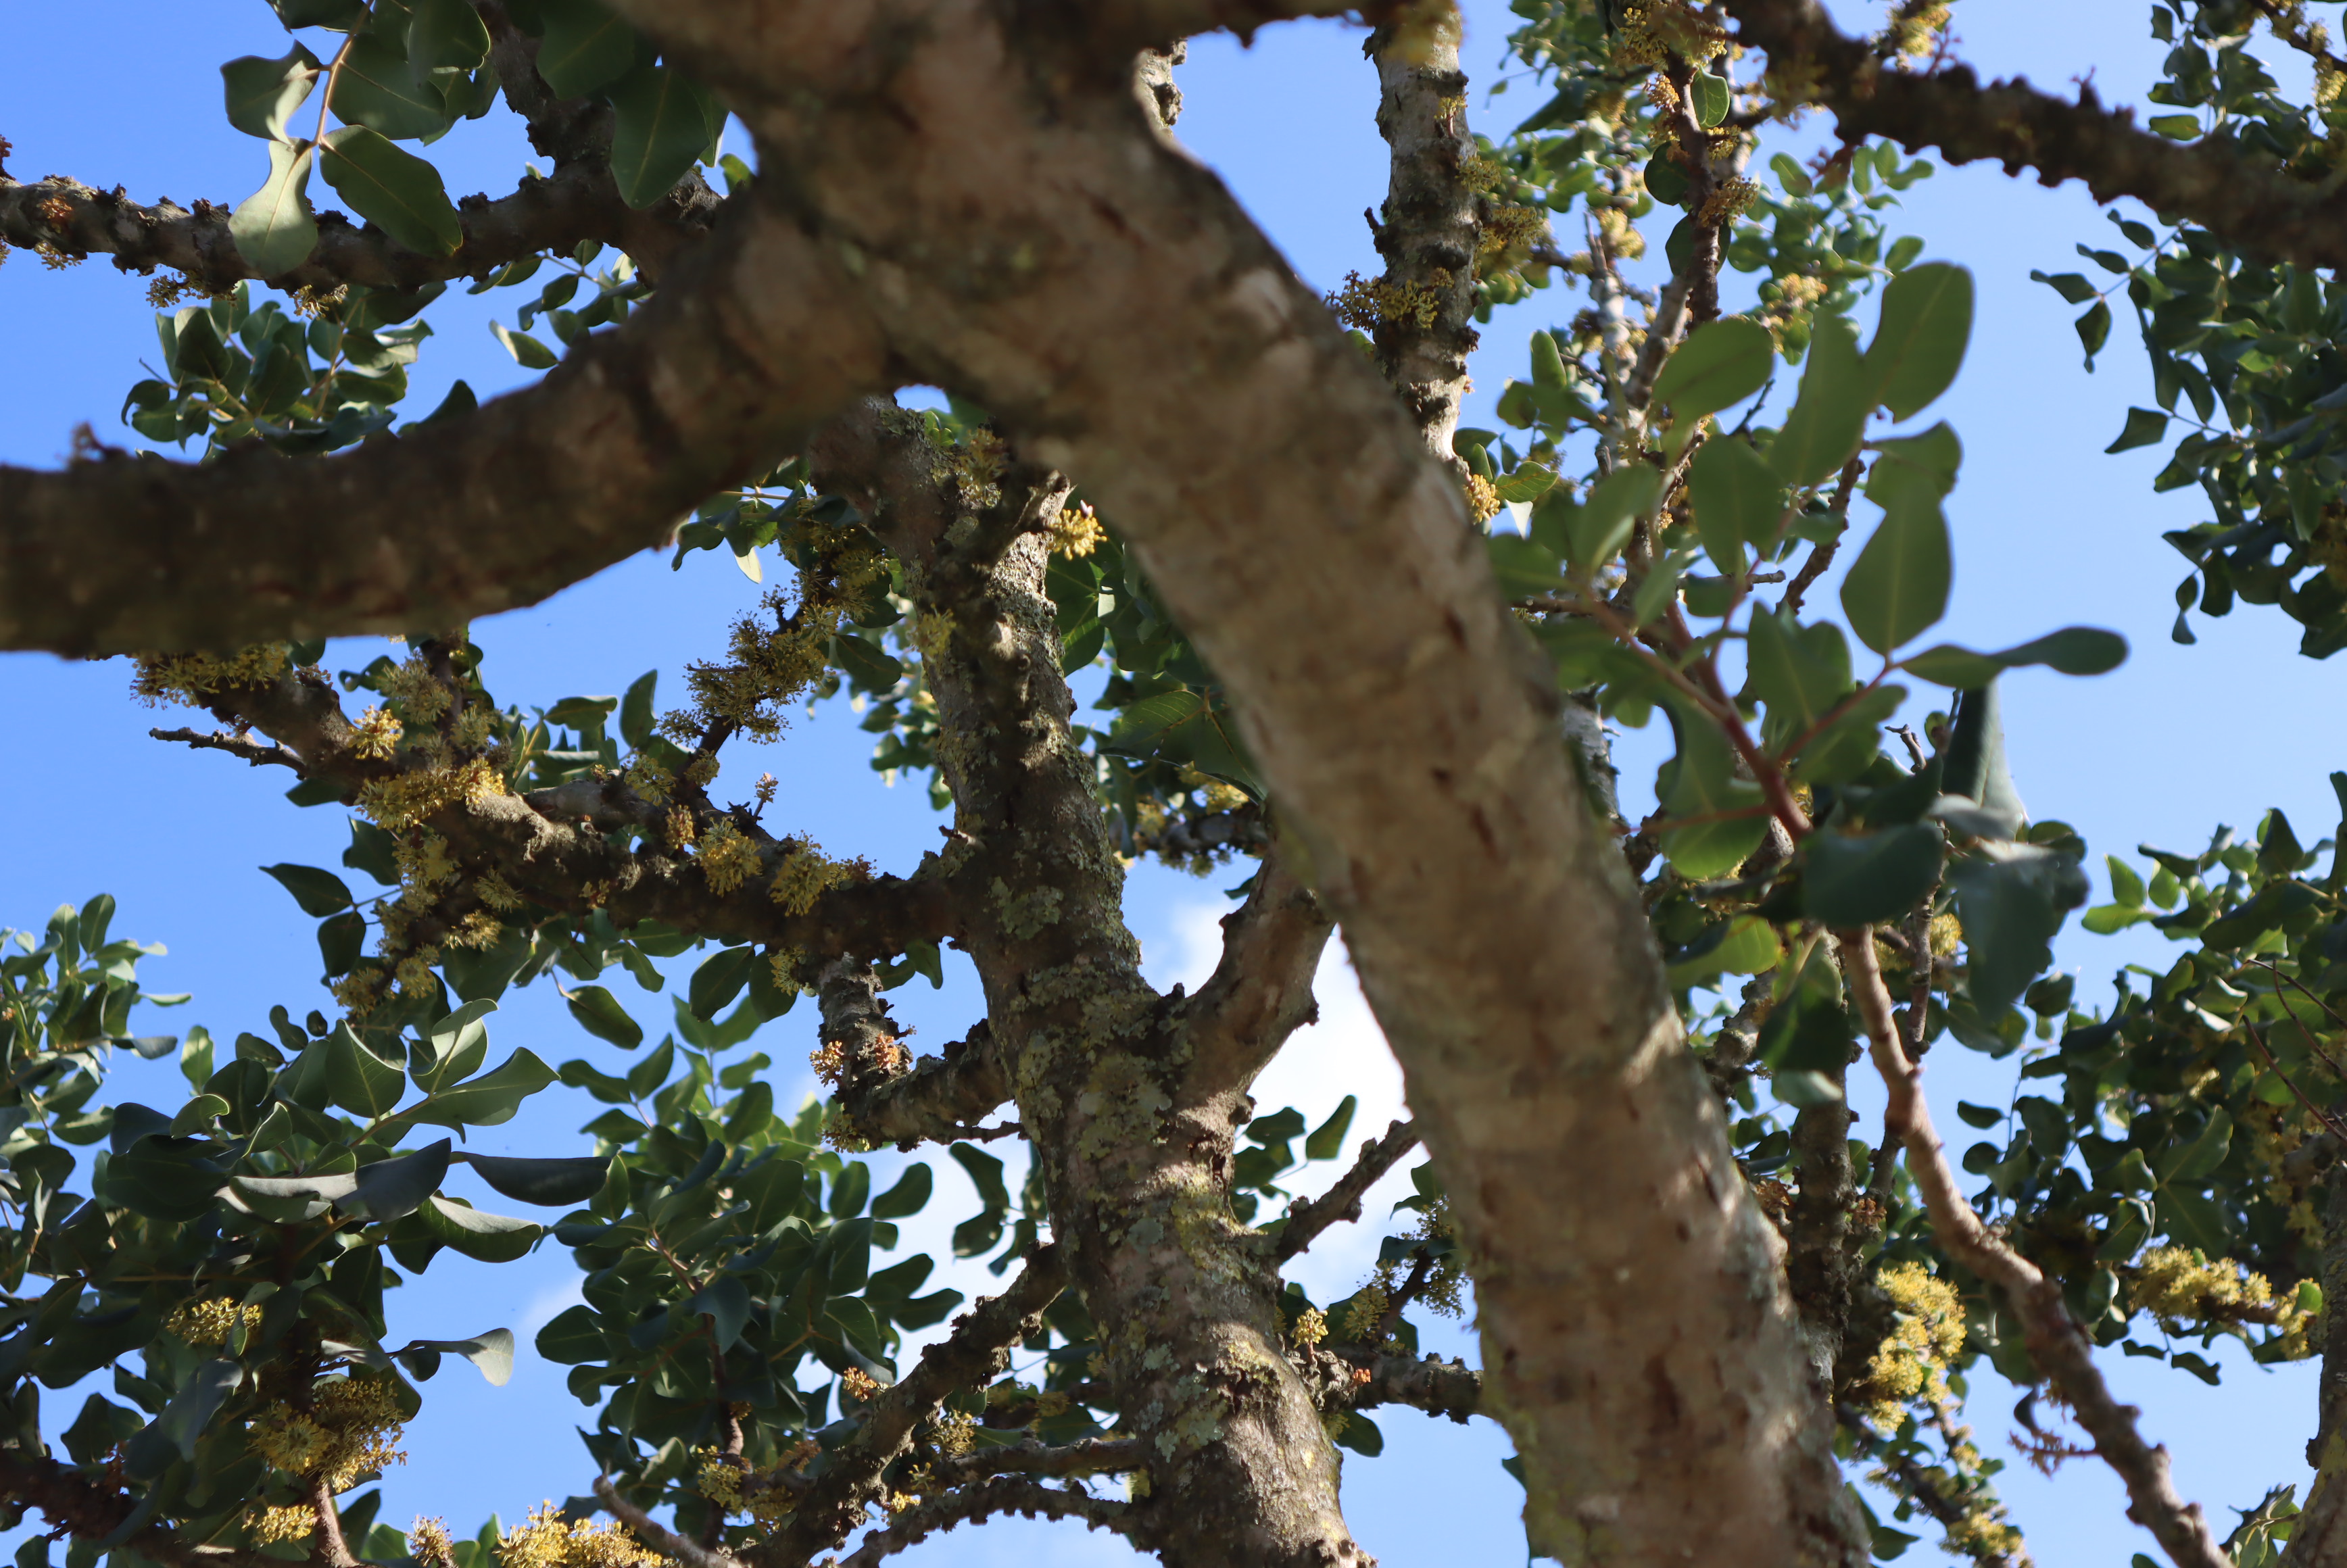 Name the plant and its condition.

carob, healthy
